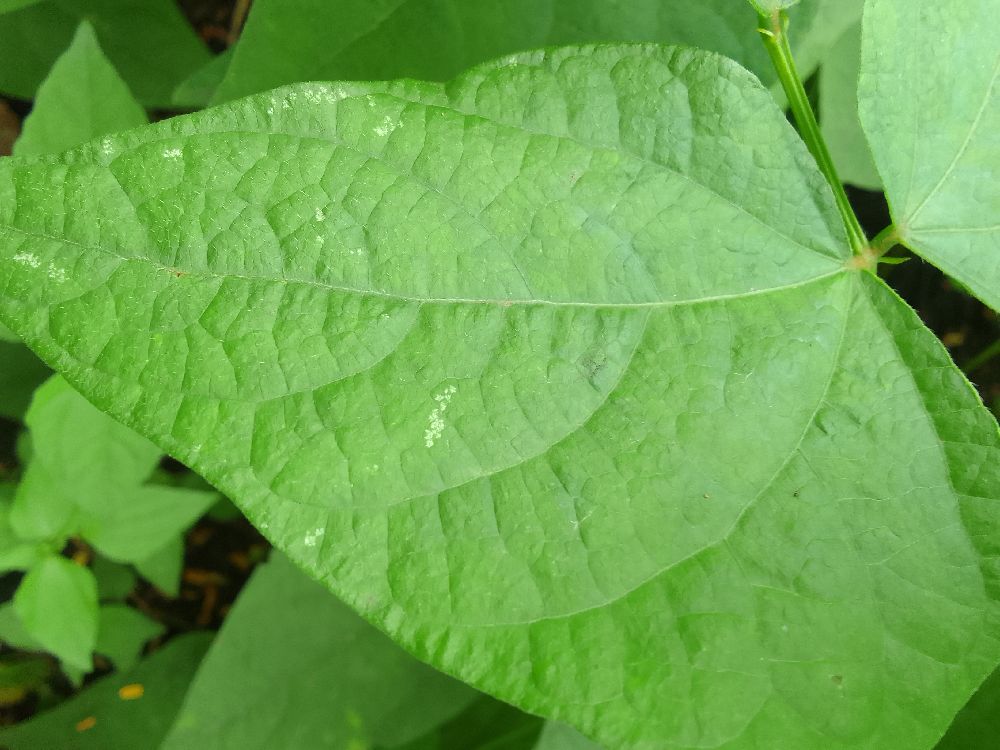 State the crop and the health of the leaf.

common bean, healthy
